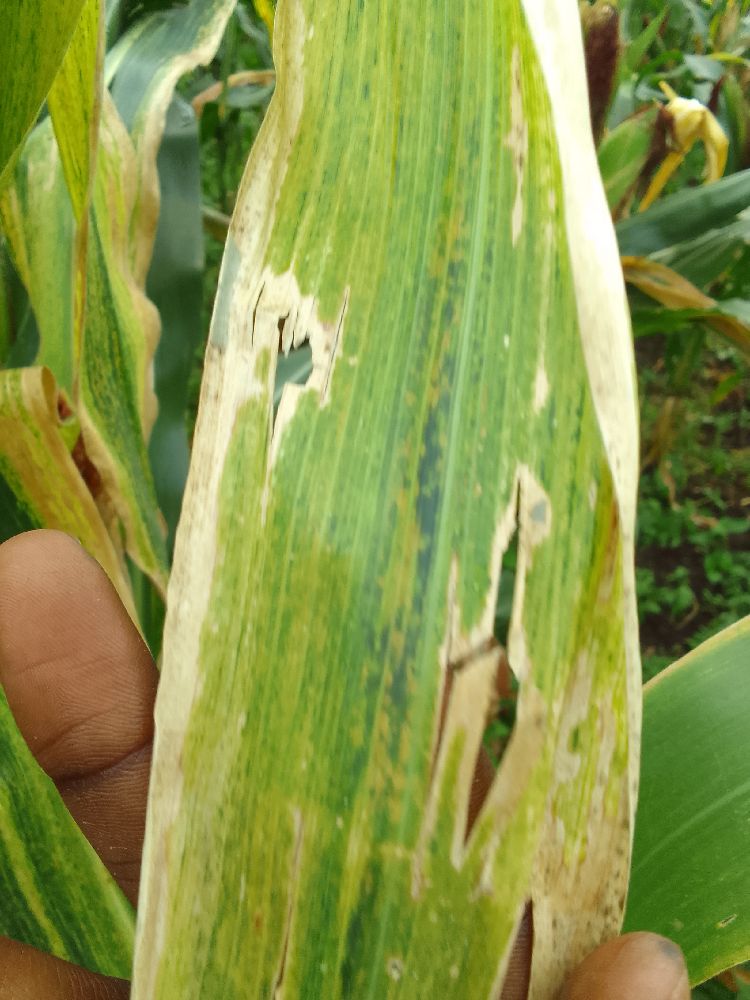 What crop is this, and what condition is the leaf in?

maize, maize lethal necrosis
